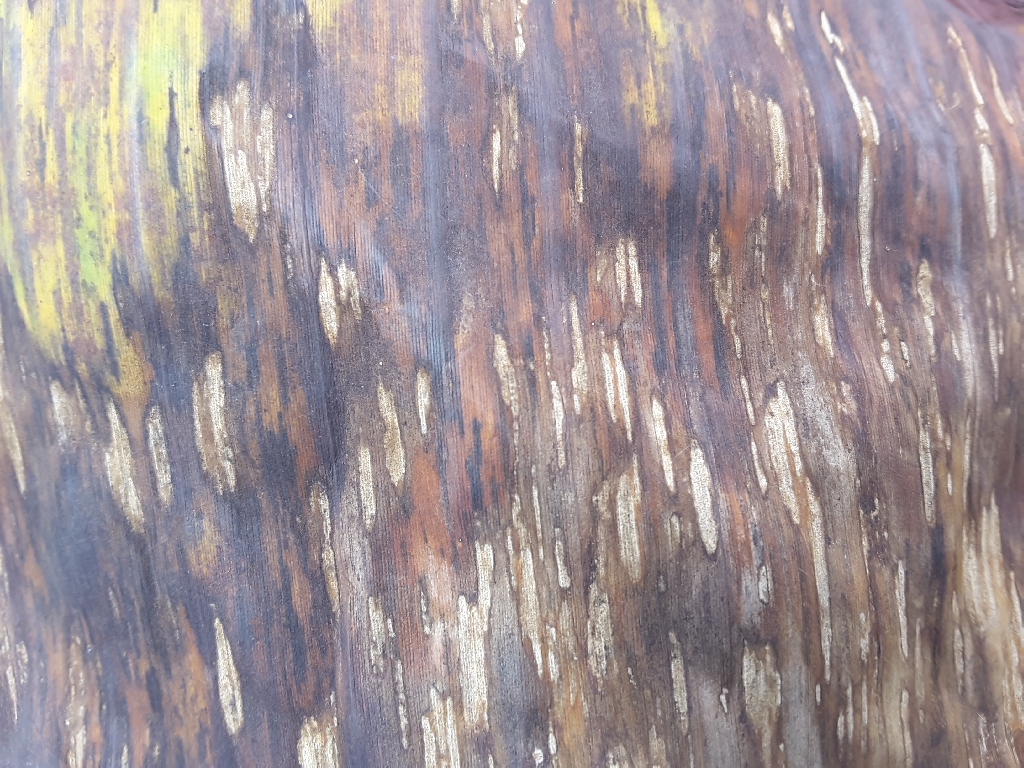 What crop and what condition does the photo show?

banana, black sigatoka
